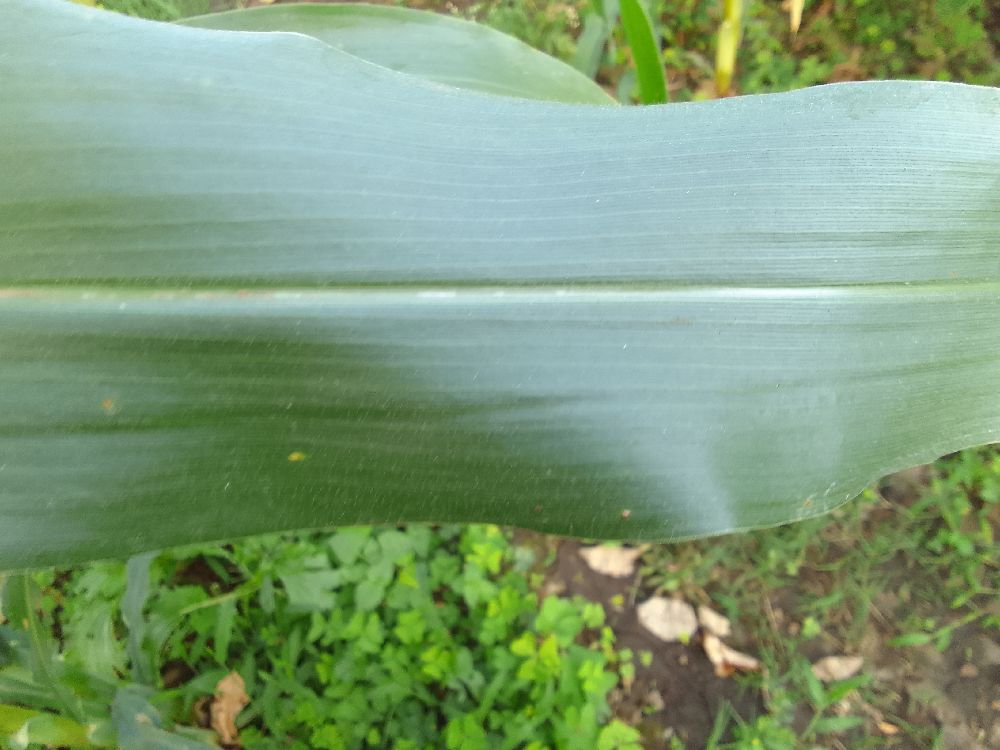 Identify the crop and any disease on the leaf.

maize, healthy
